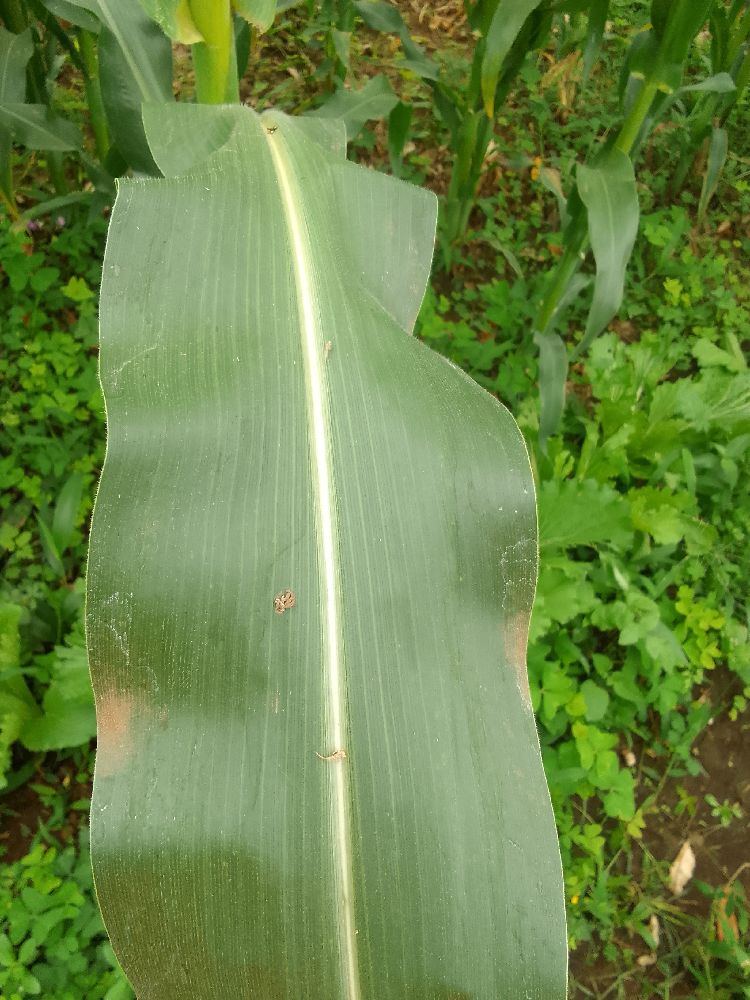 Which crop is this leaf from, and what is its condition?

maize, healthy
